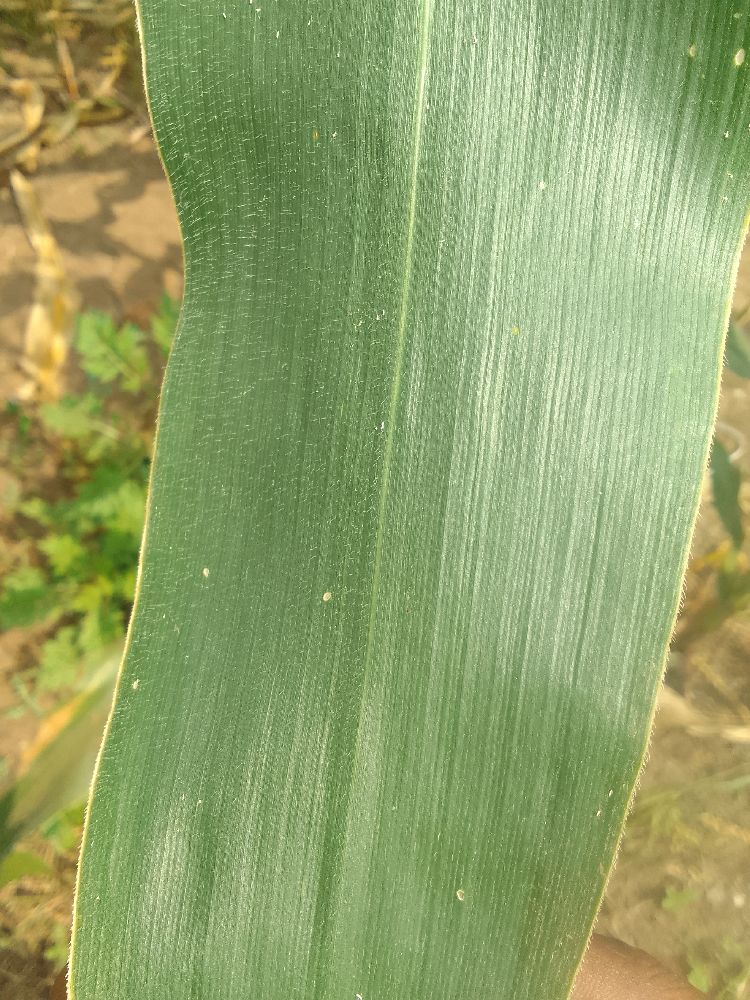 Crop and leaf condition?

maize, healthy
